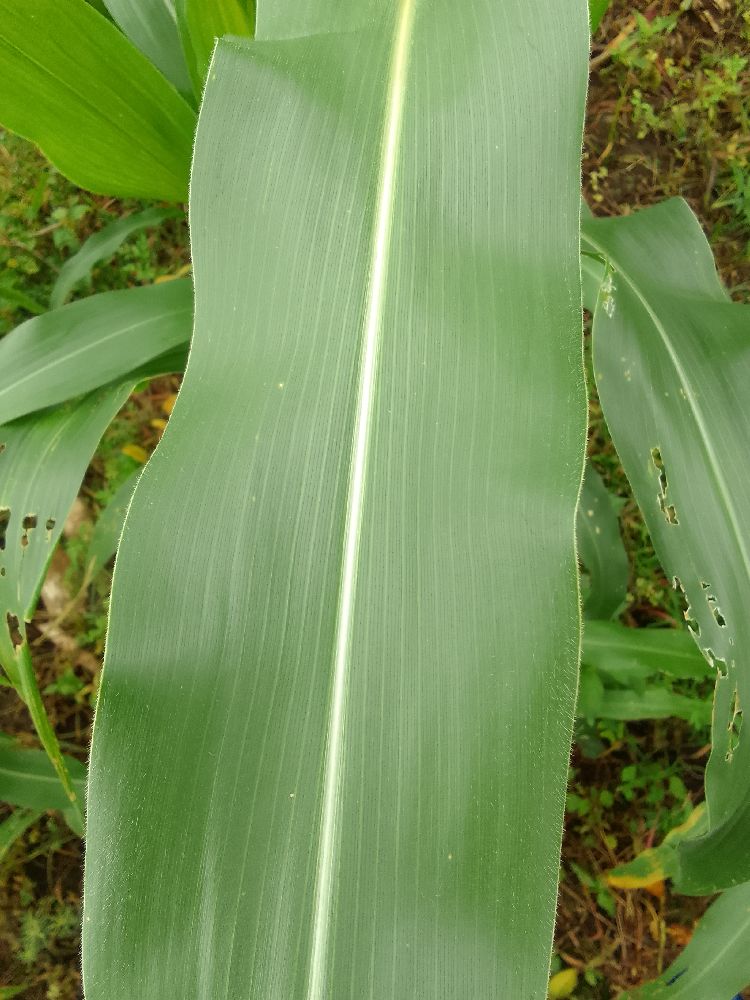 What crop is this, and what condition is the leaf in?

maize, healthy
